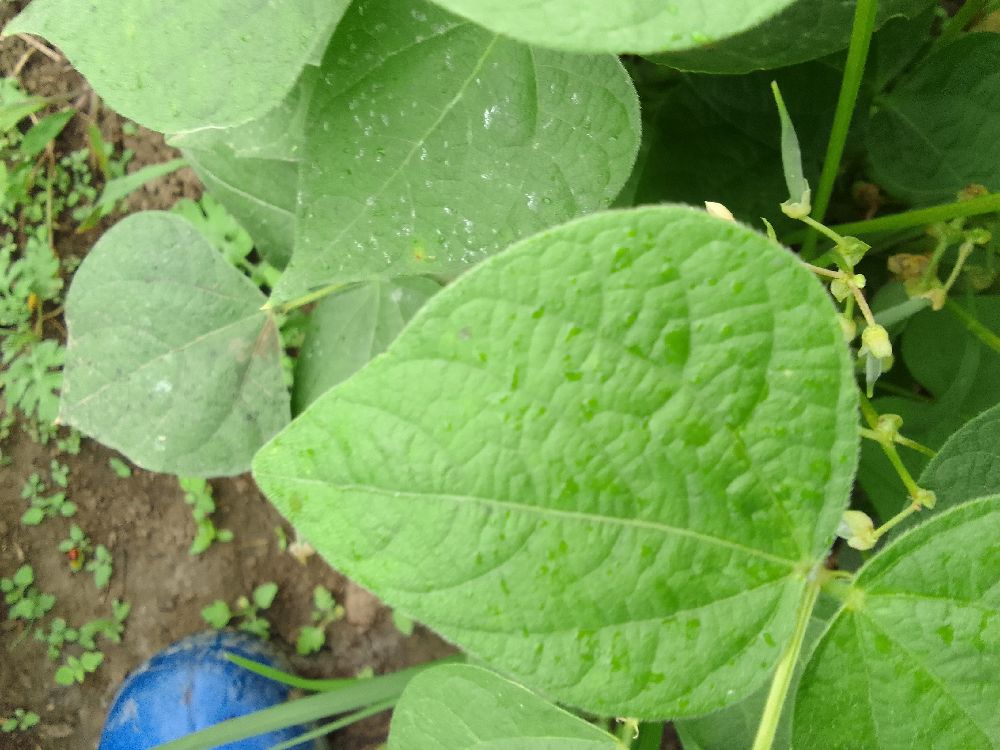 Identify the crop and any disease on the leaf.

common bean, healthy
